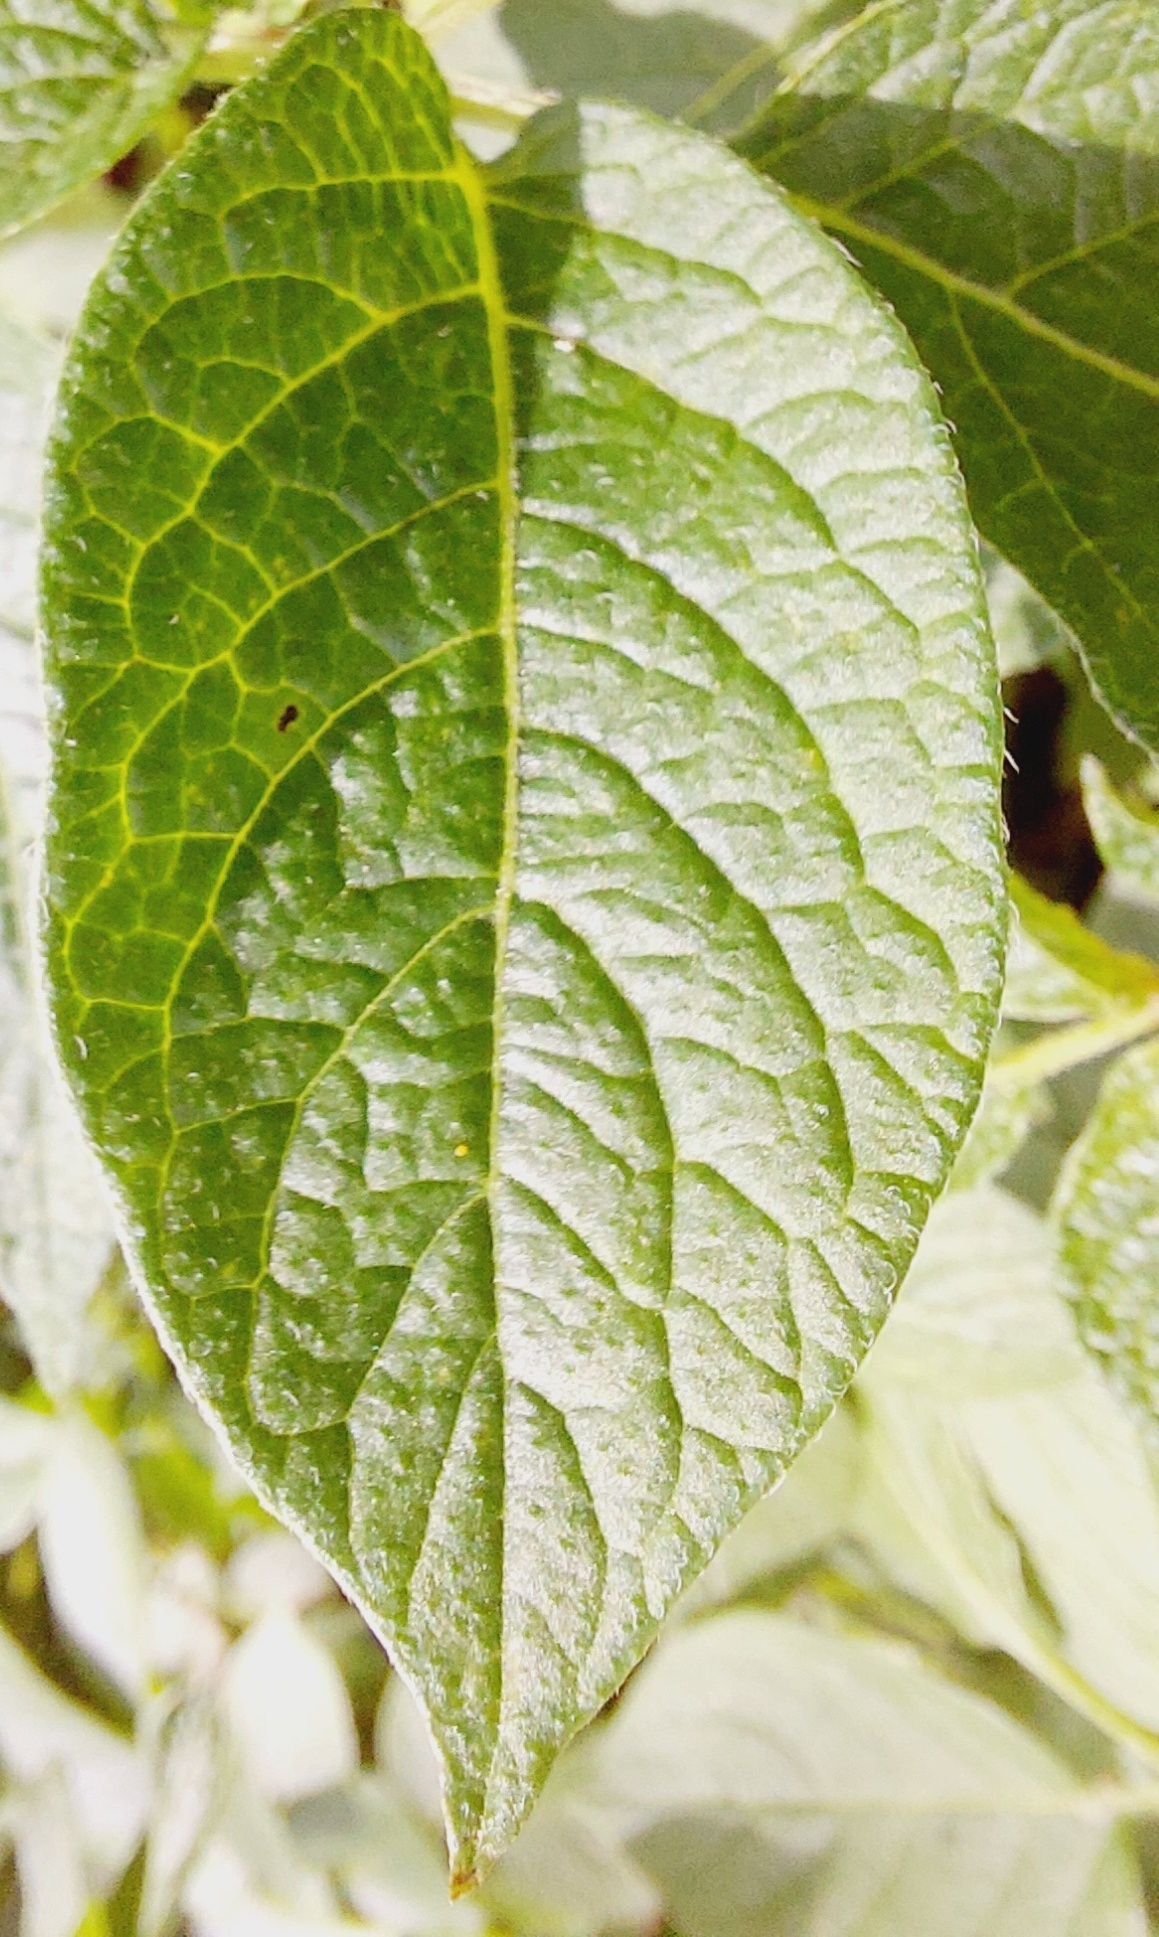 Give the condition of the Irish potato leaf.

healthy
